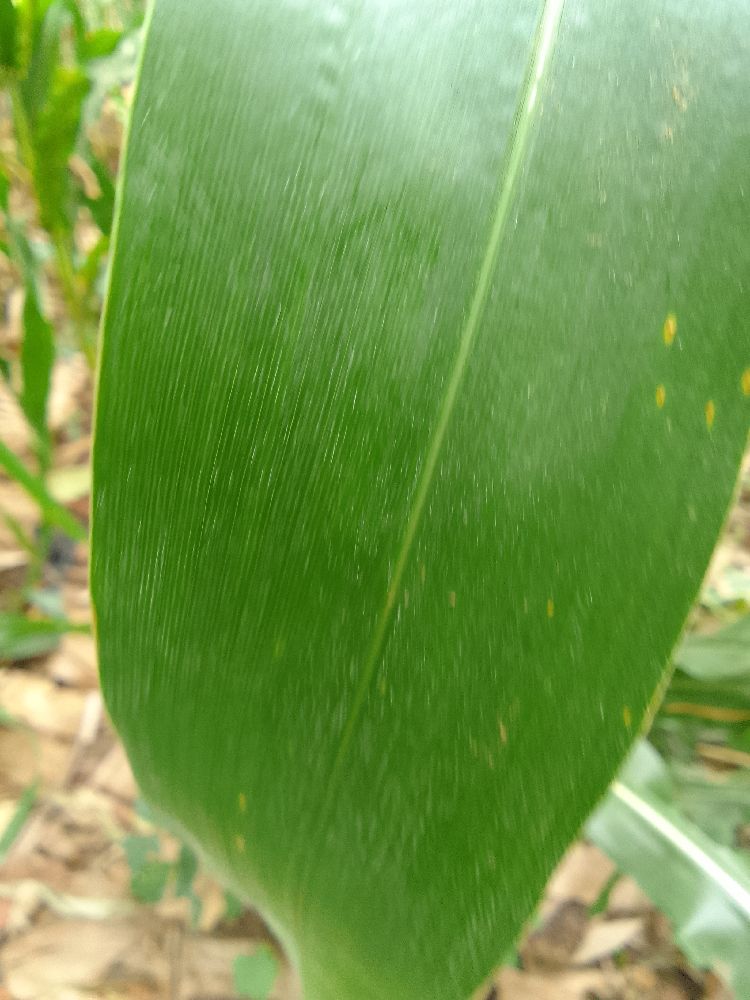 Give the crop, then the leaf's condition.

maize, healthy
